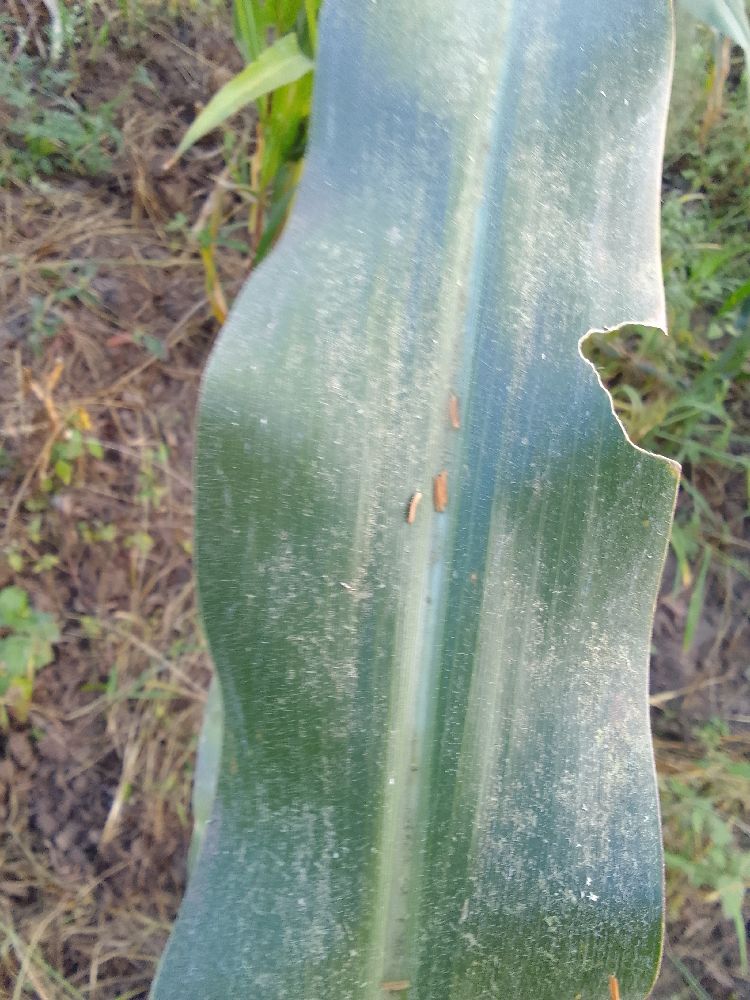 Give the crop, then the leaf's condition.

maize, healthy
